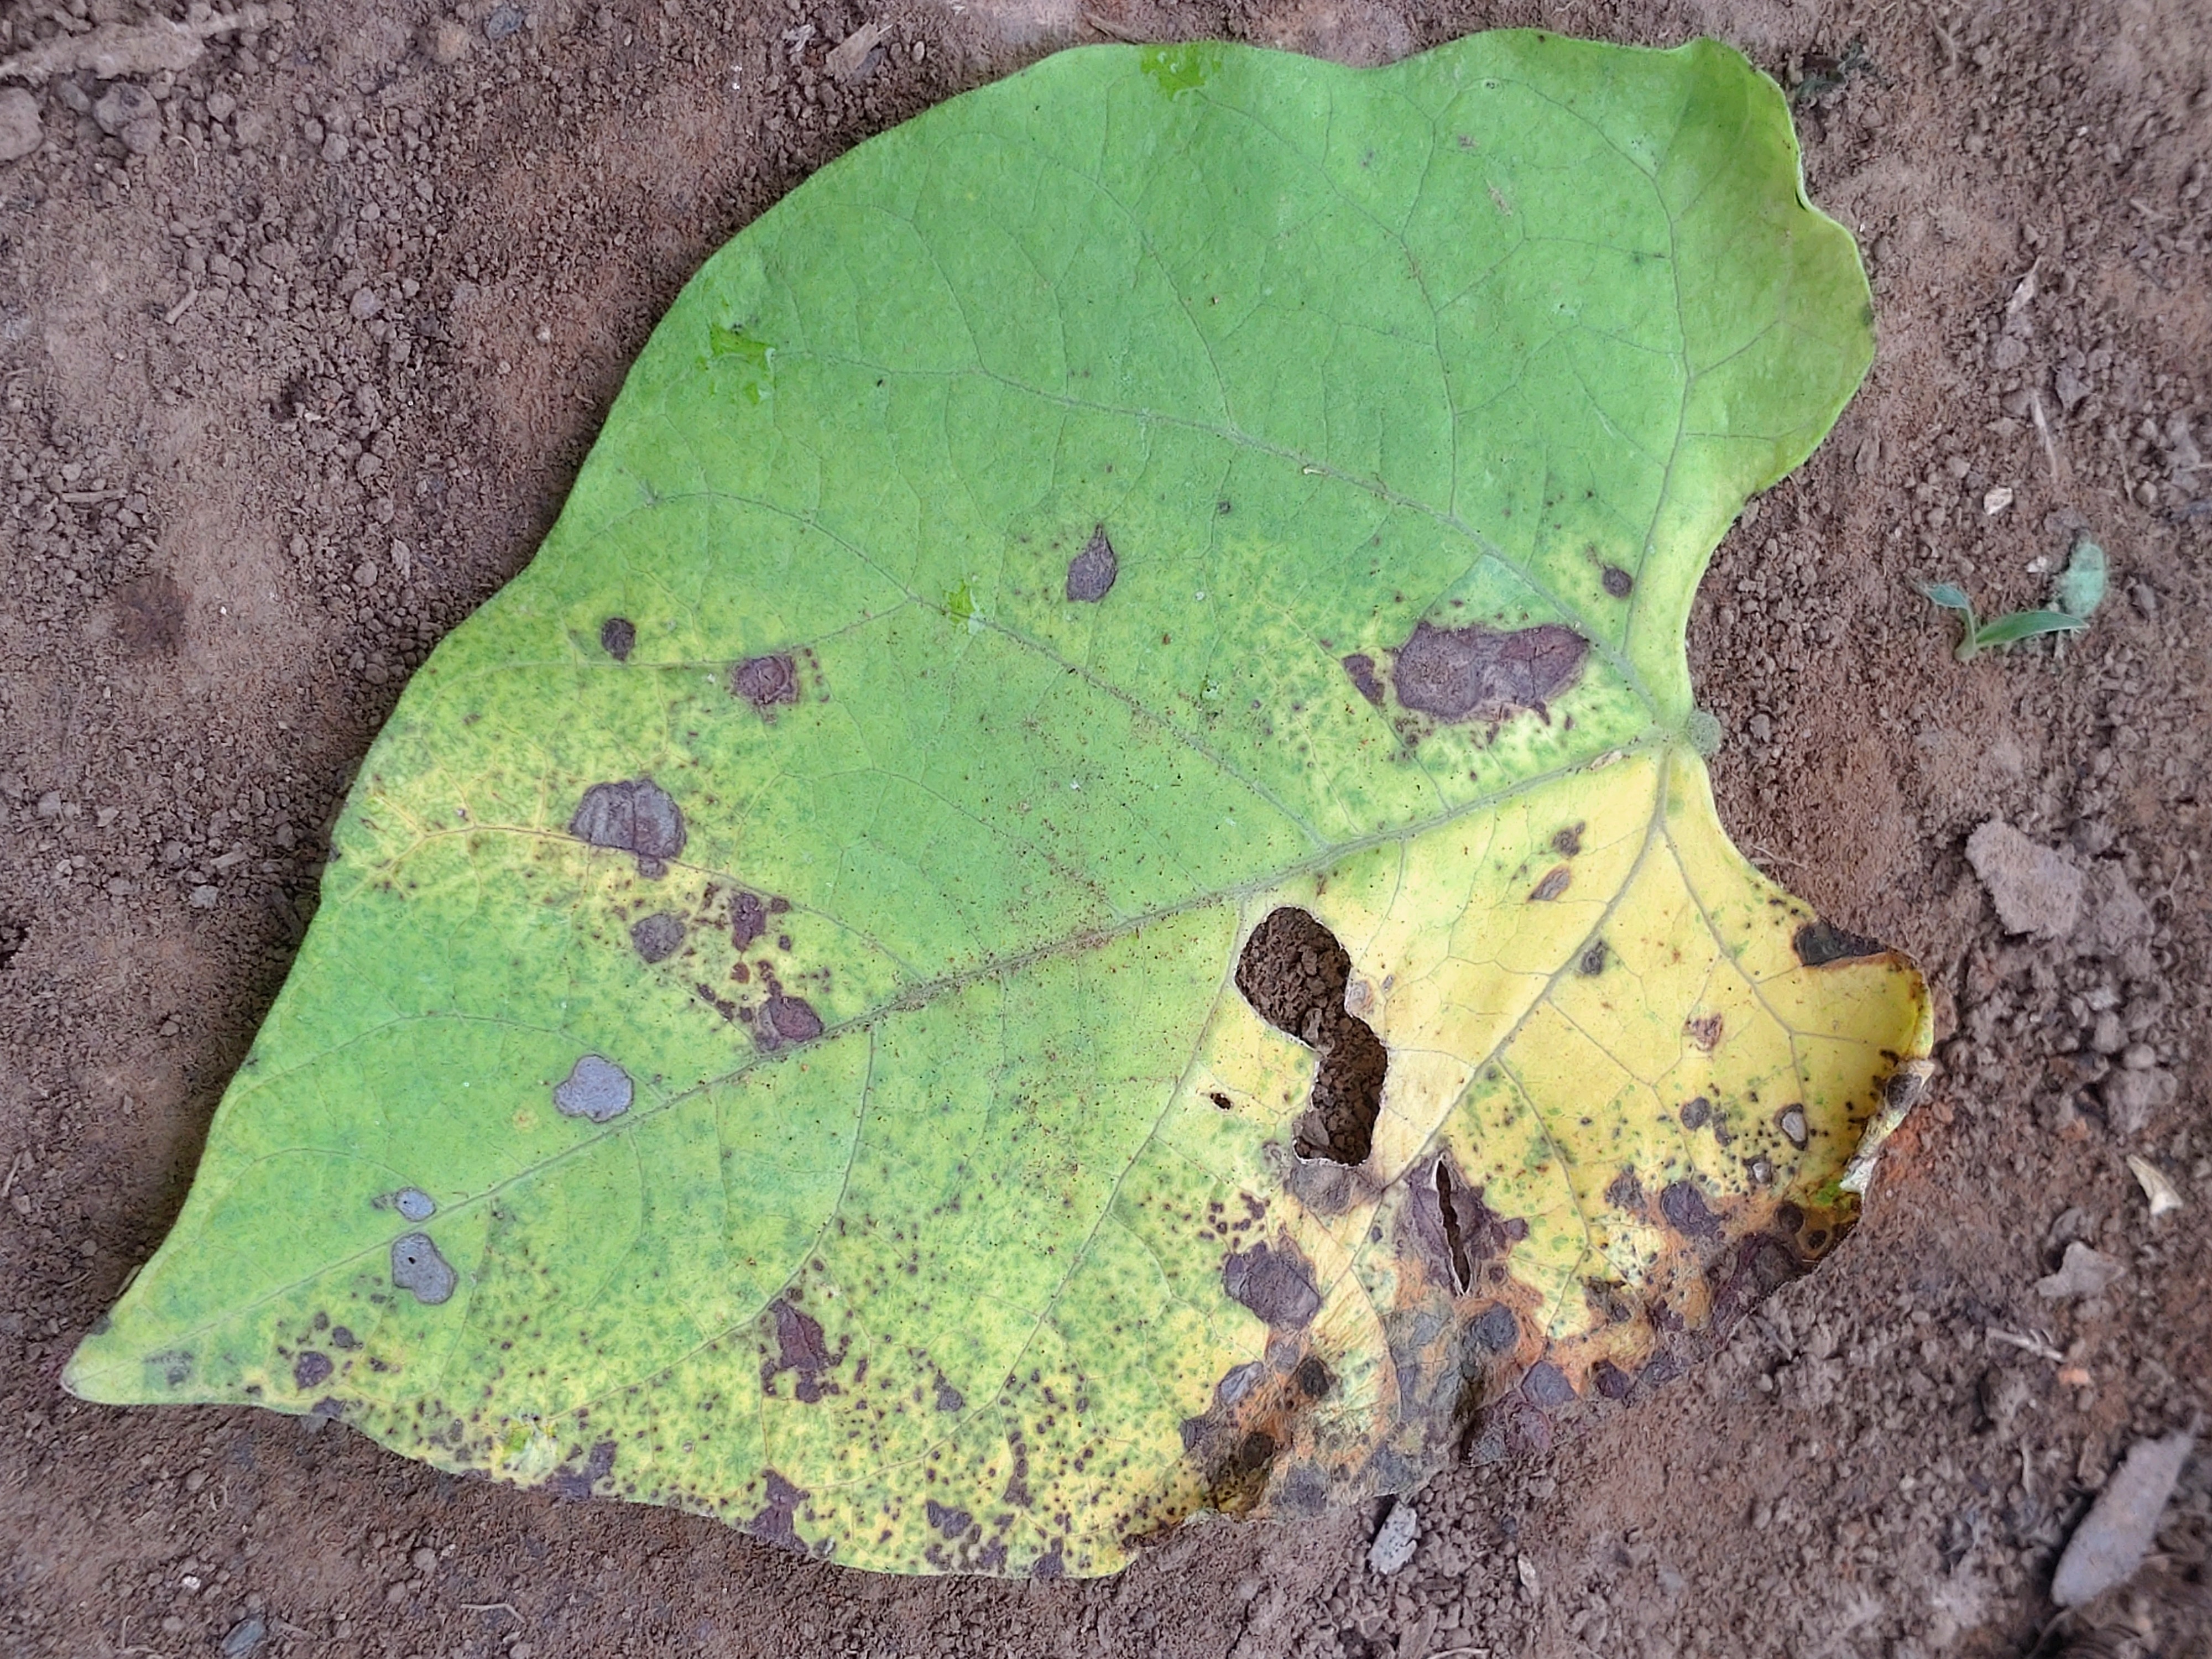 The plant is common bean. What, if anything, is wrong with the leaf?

anthracnose
